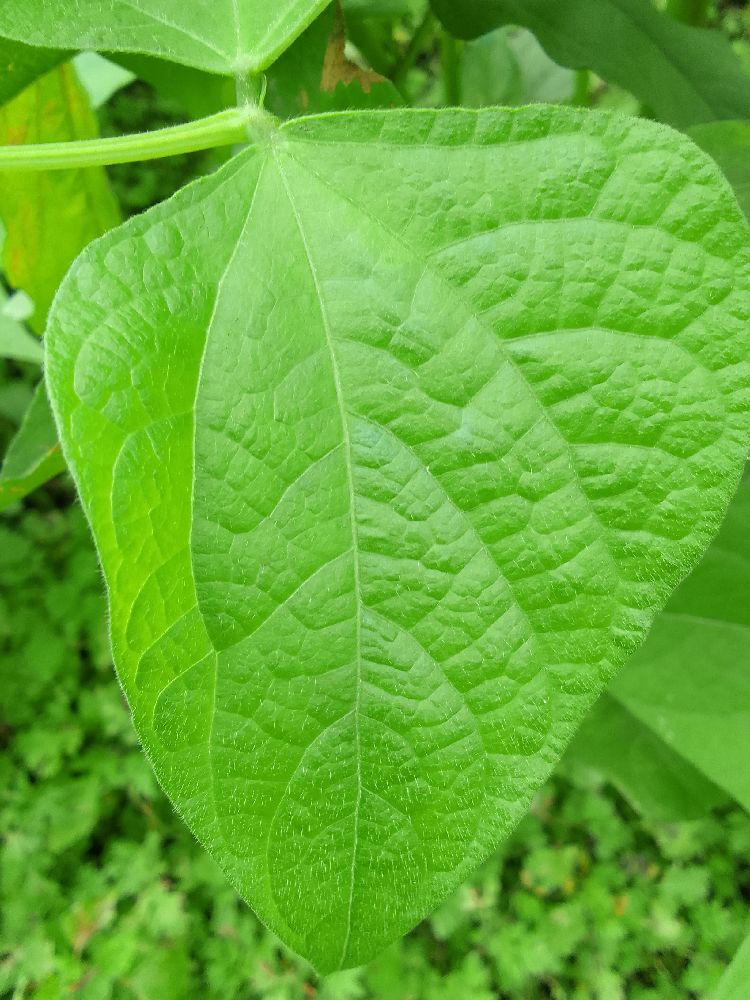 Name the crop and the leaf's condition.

common bean, healthy
